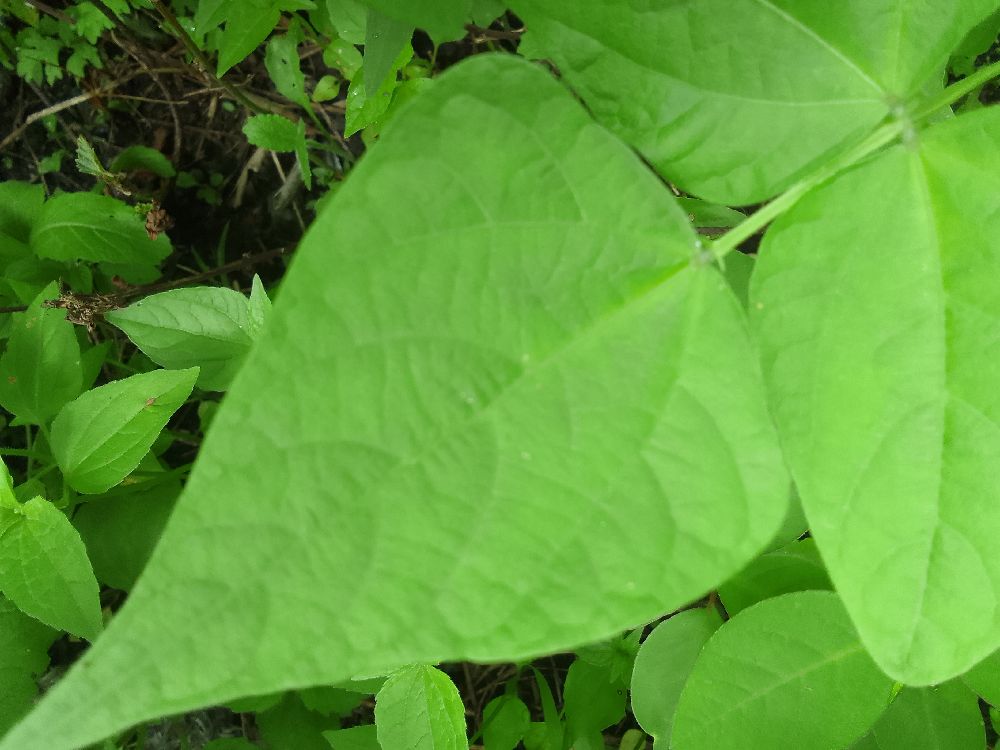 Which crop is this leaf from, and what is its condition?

common bean, healthy
